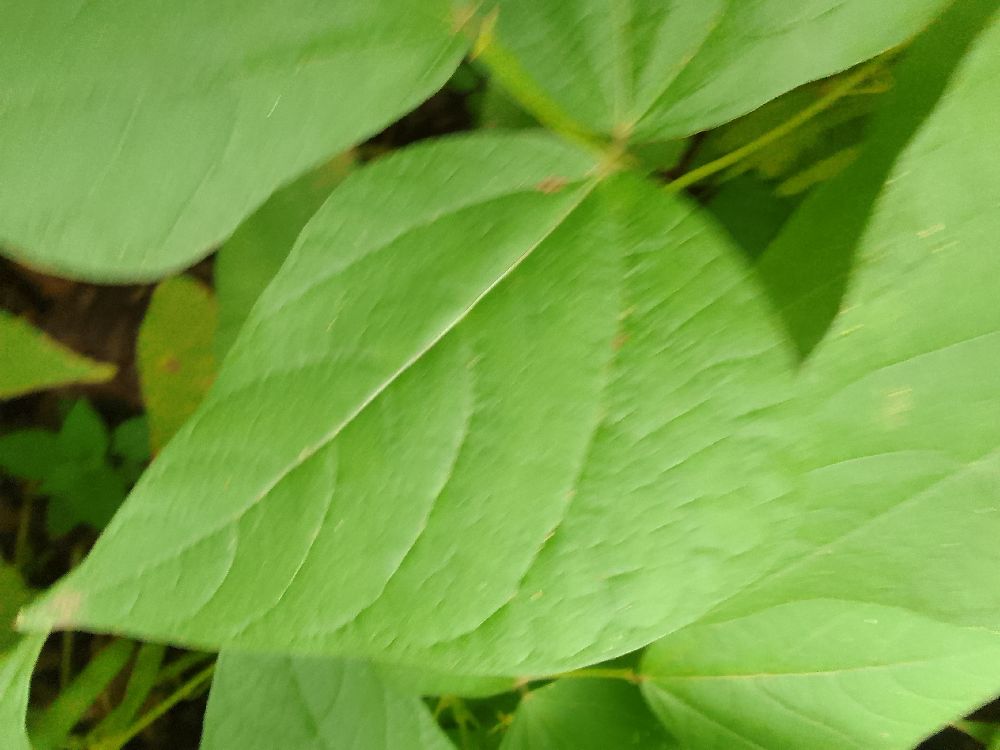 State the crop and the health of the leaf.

common bean, healthy
